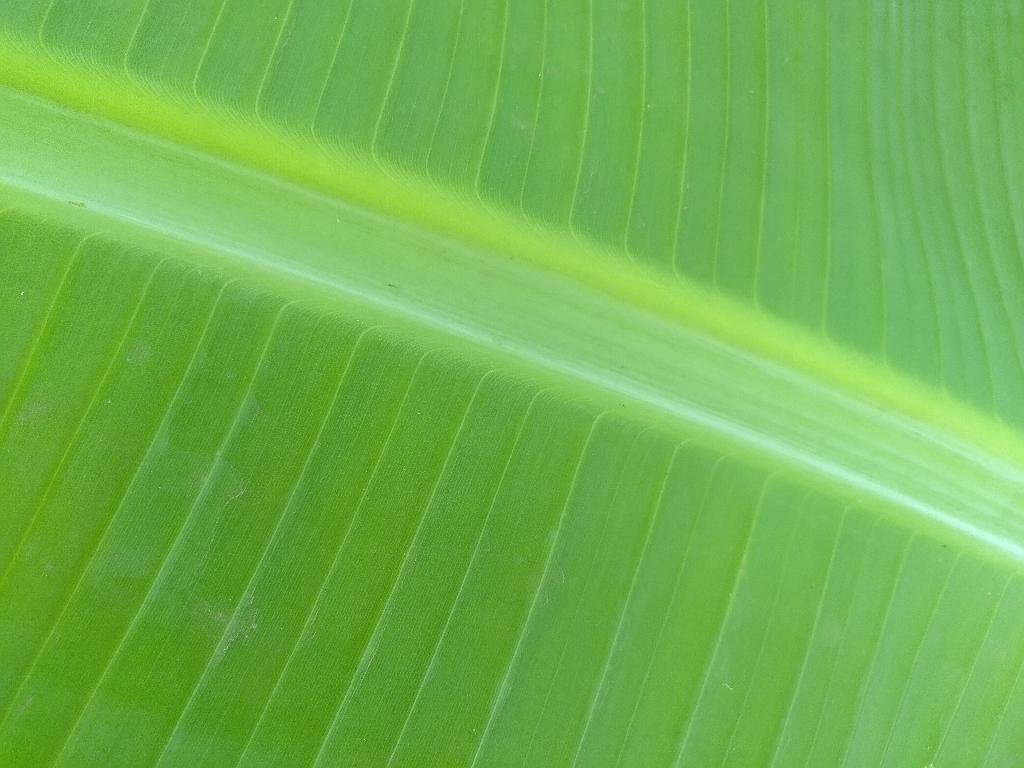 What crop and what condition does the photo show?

banana, healthy
